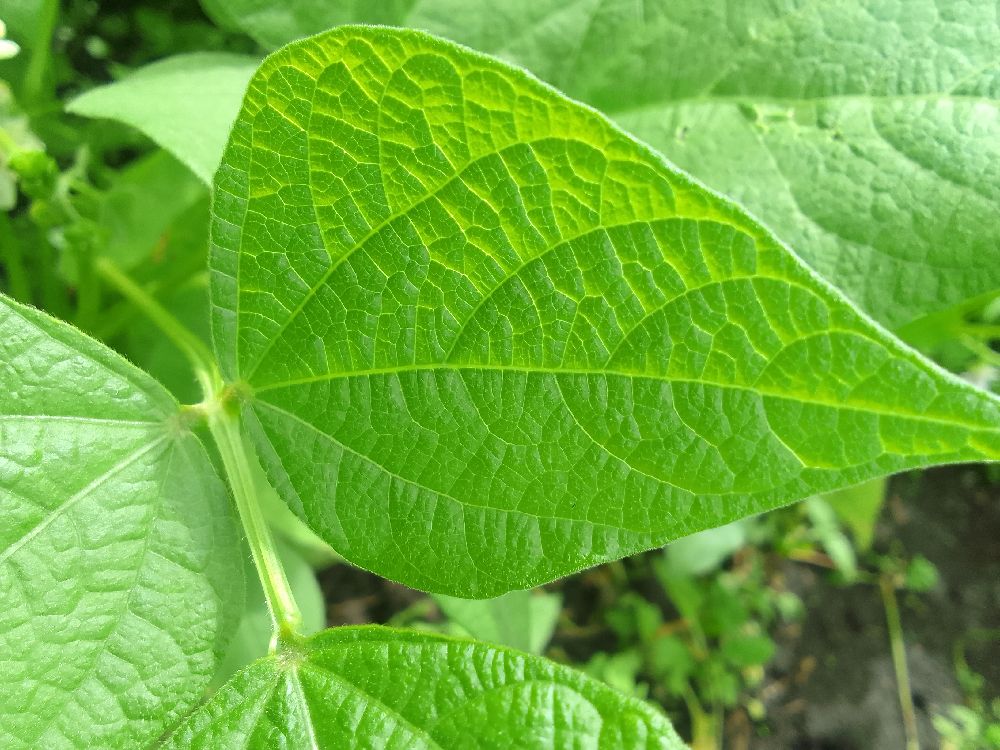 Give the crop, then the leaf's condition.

common bean, healthy
